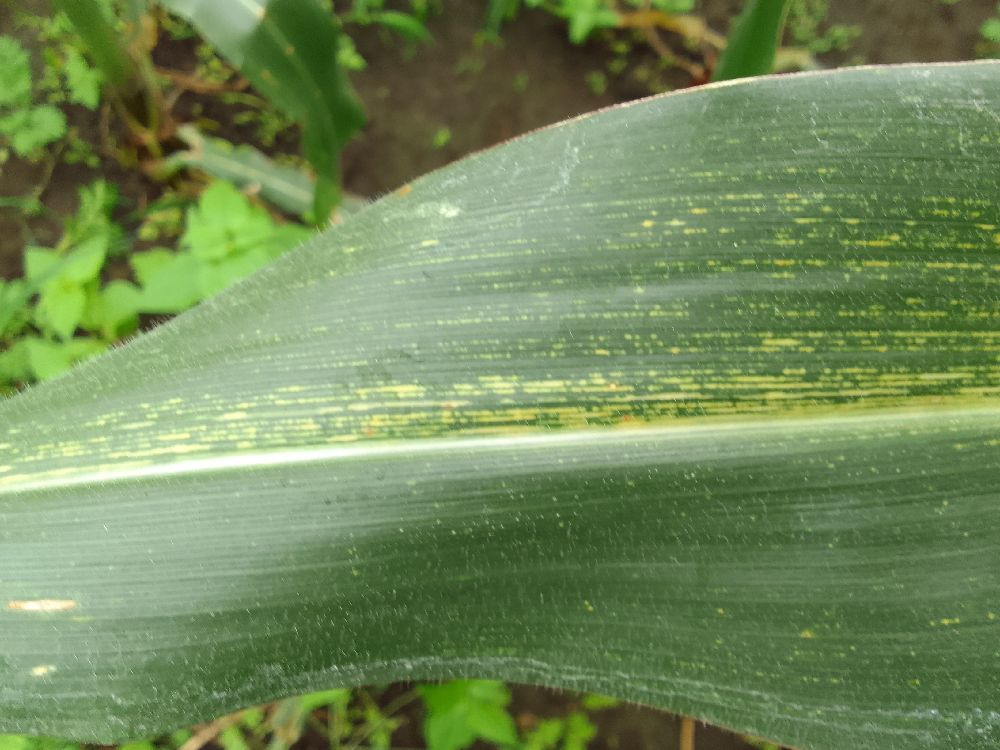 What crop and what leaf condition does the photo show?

maize, maize streak virus
